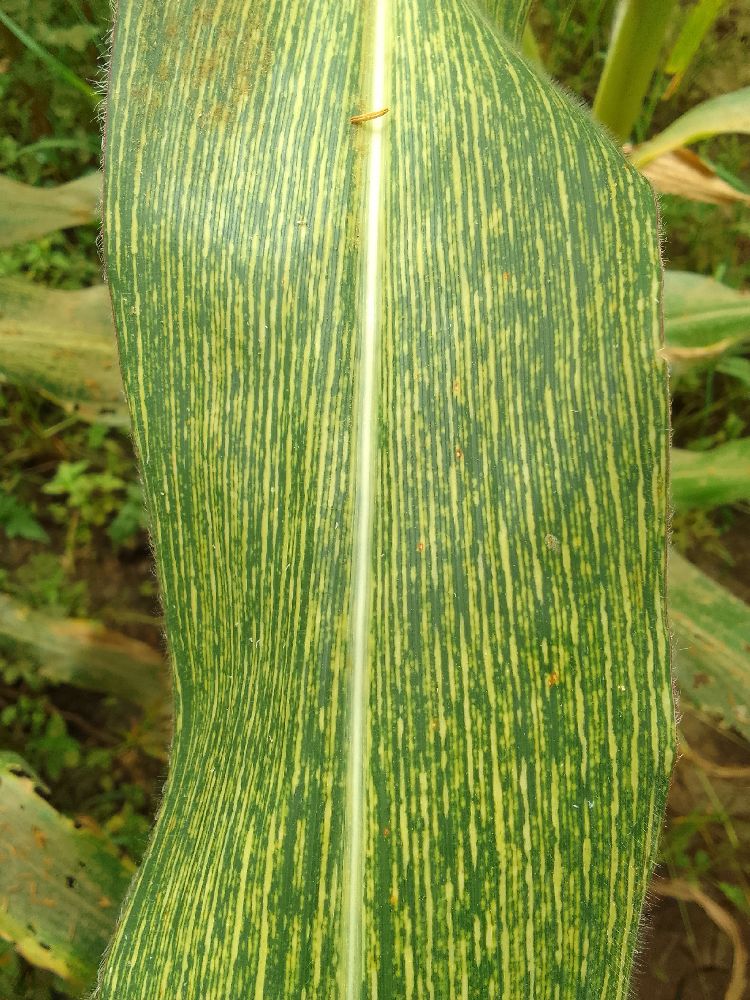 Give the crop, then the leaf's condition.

maize, maize streak virus
